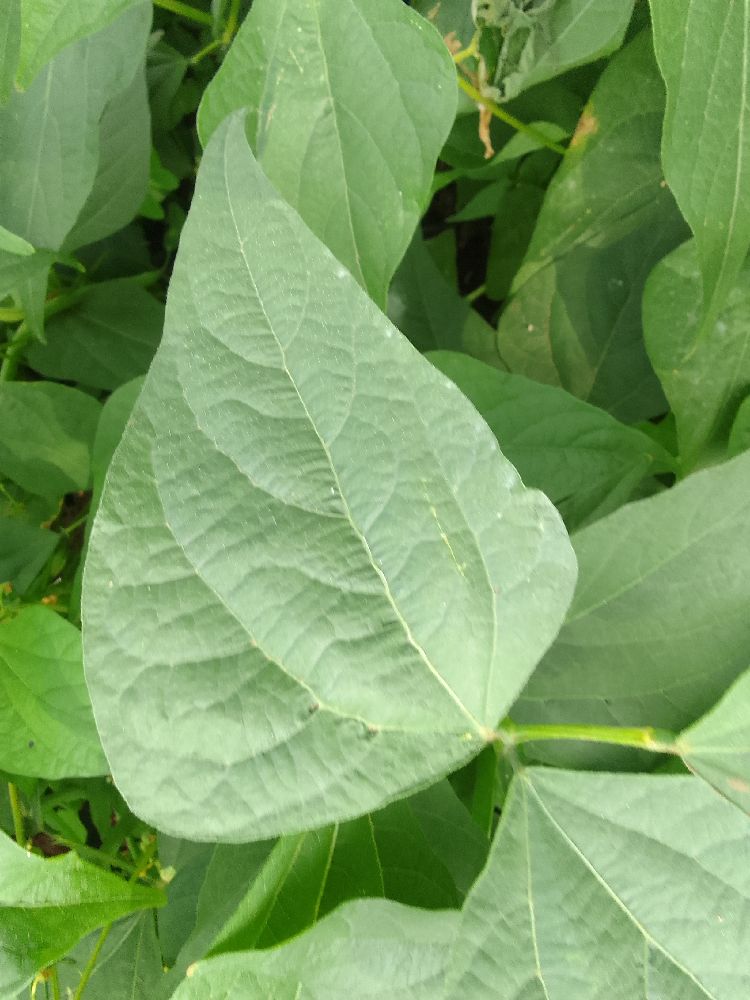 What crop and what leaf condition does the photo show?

common bean, healthy
